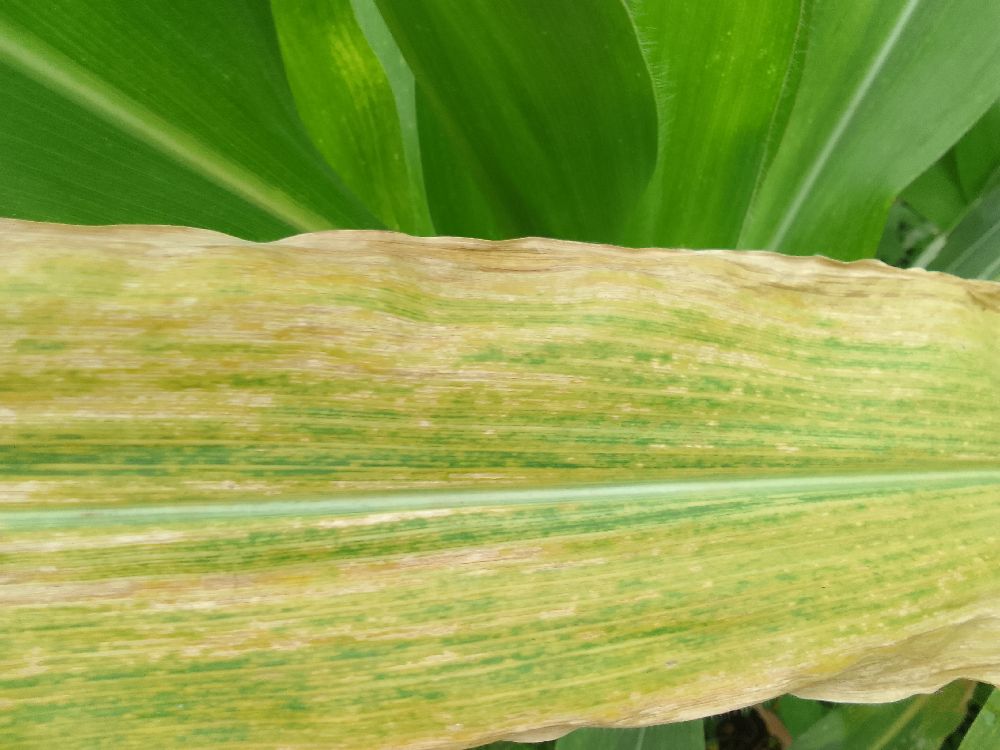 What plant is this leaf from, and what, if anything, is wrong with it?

maize, maize lethal necrosis
